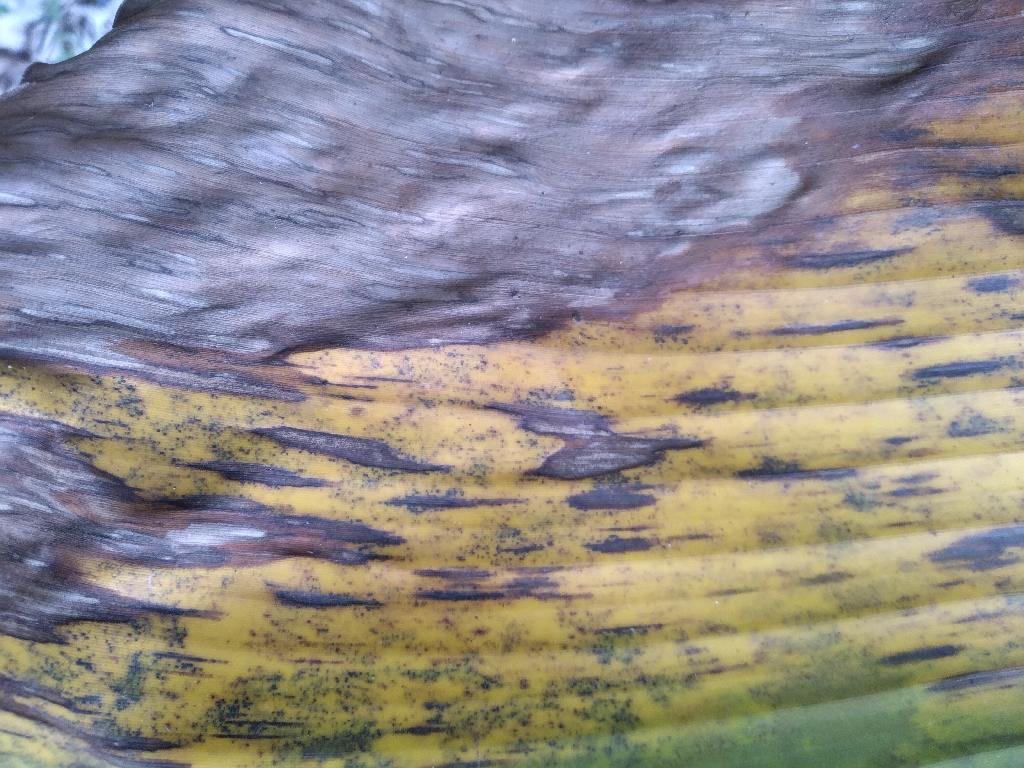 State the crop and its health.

banana, black sigatoka
